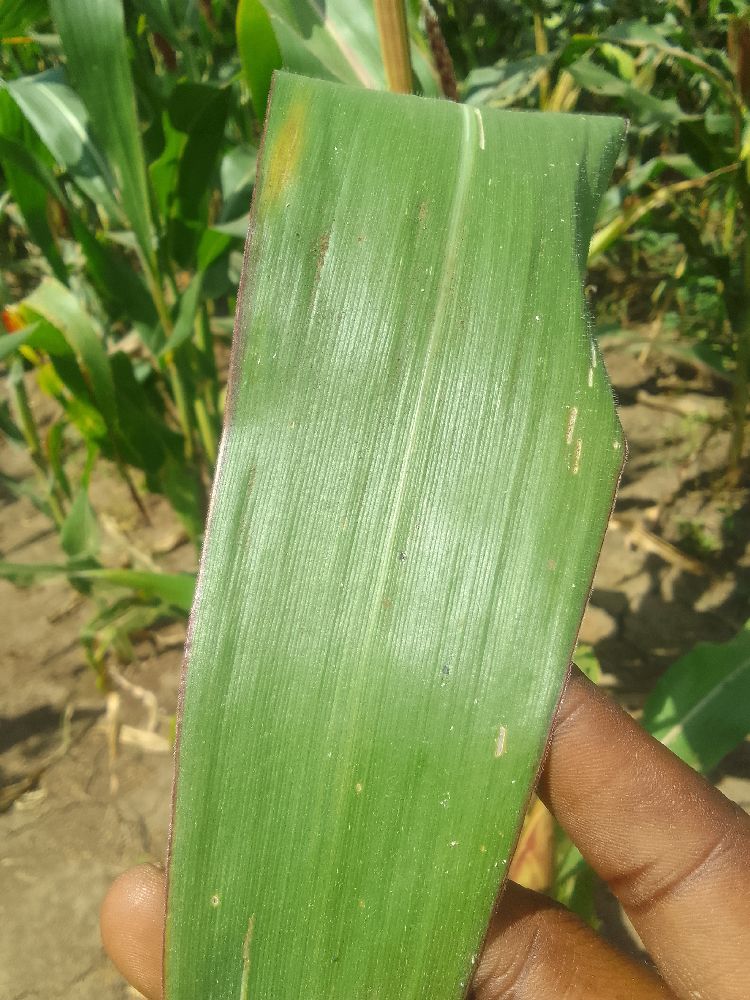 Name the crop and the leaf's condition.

maize, healthy
